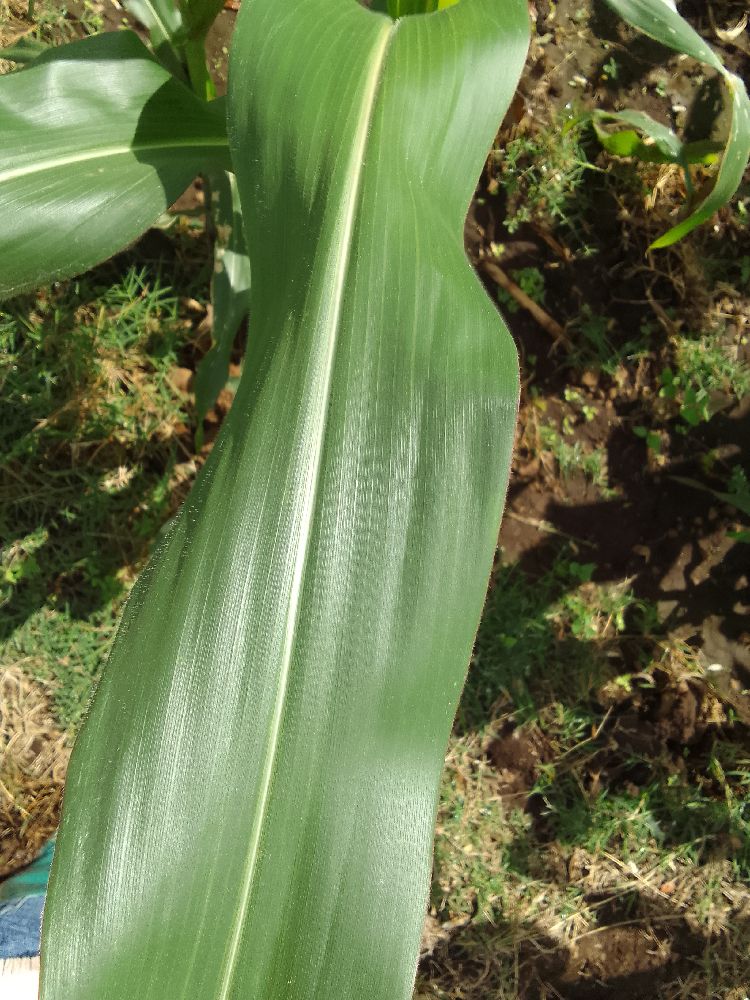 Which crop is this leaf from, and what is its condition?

maize, healthy
